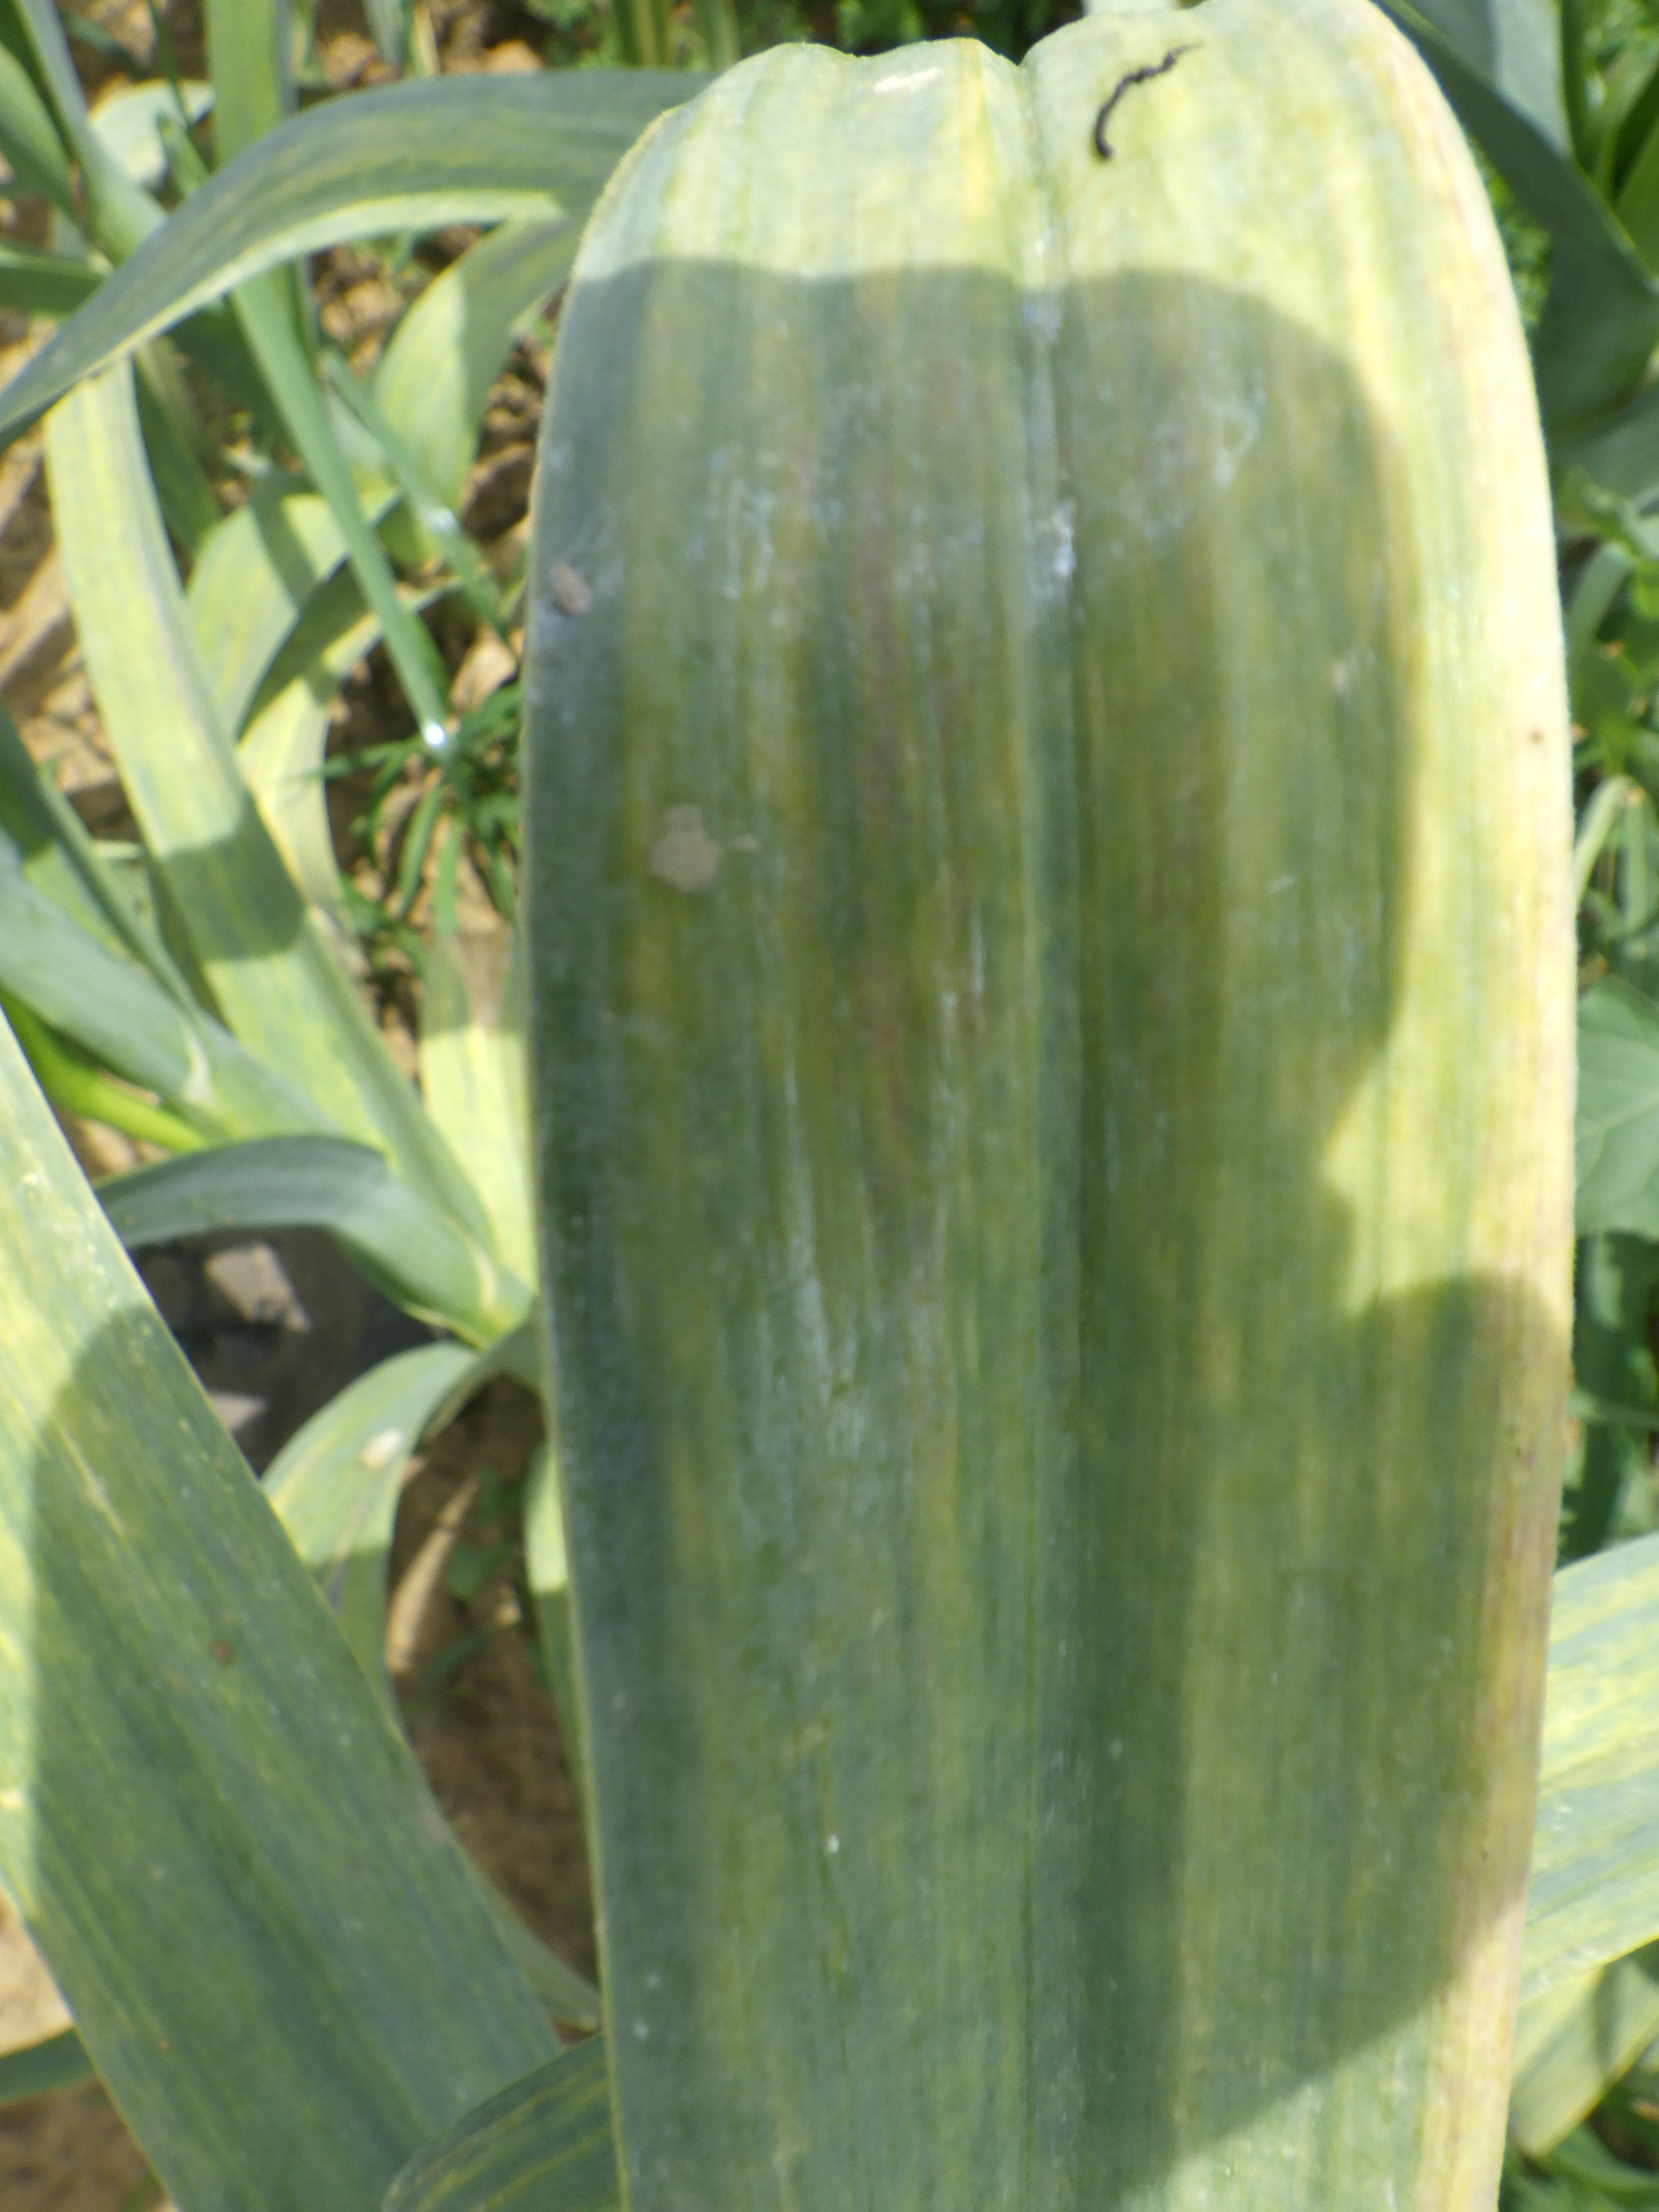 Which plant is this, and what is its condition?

elephant garlic, chlorosis
